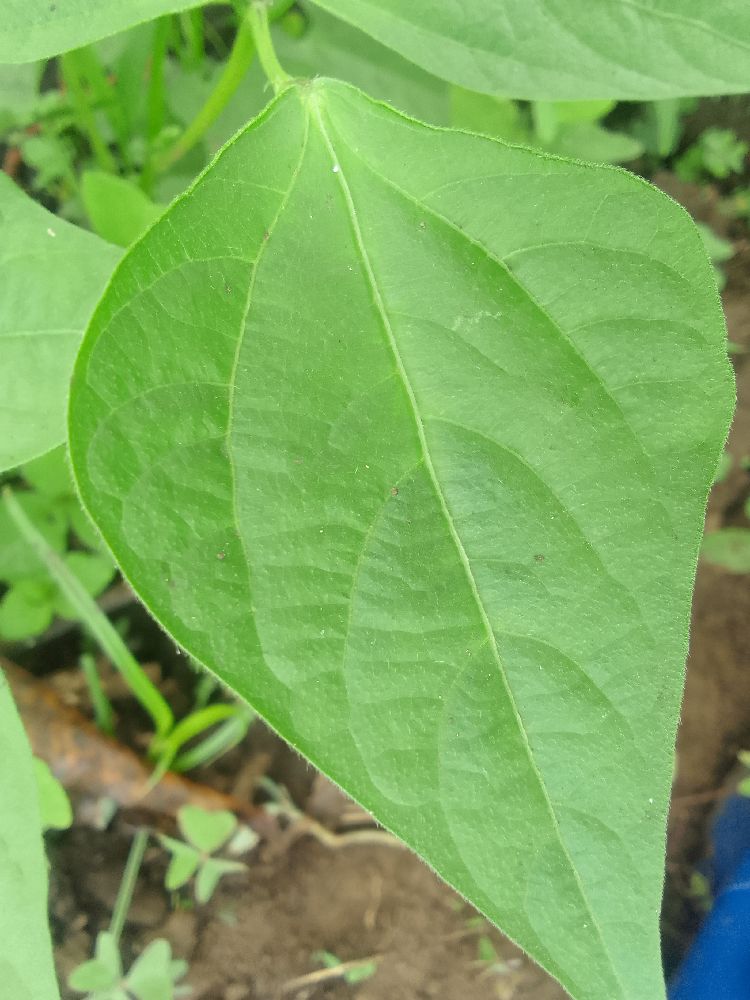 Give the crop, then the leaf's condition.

common bean, healthy
